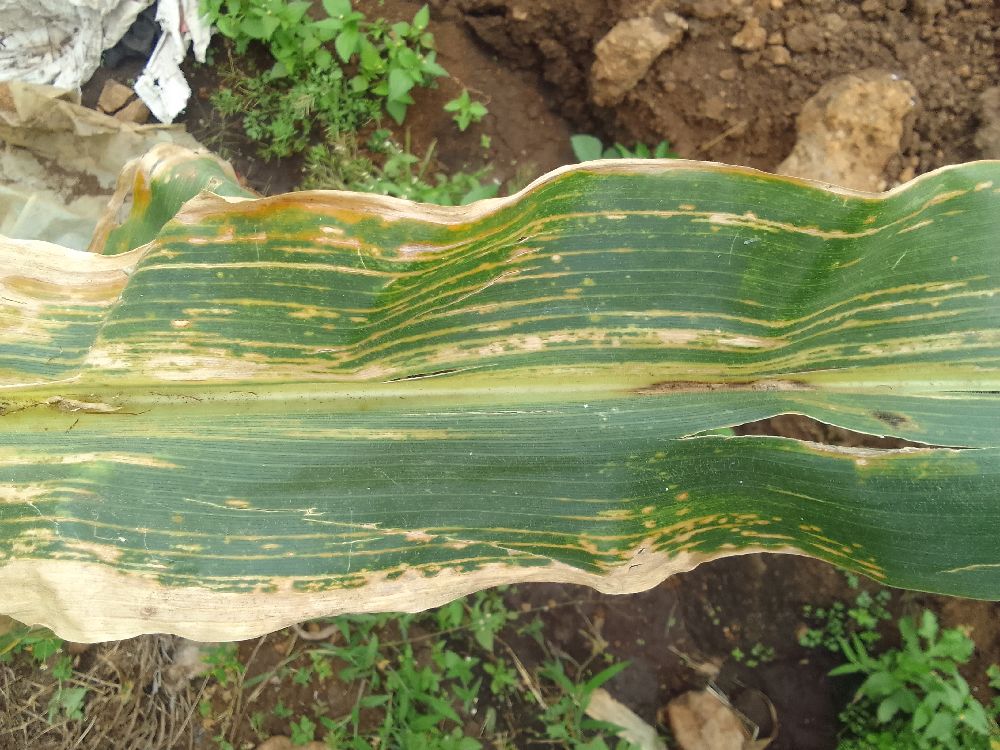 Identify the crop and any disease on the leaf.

maize, maize lethal necrosis
